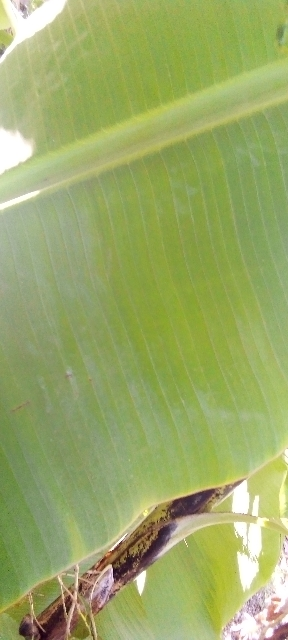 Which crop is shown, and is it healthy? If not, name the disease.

banana, healthy
